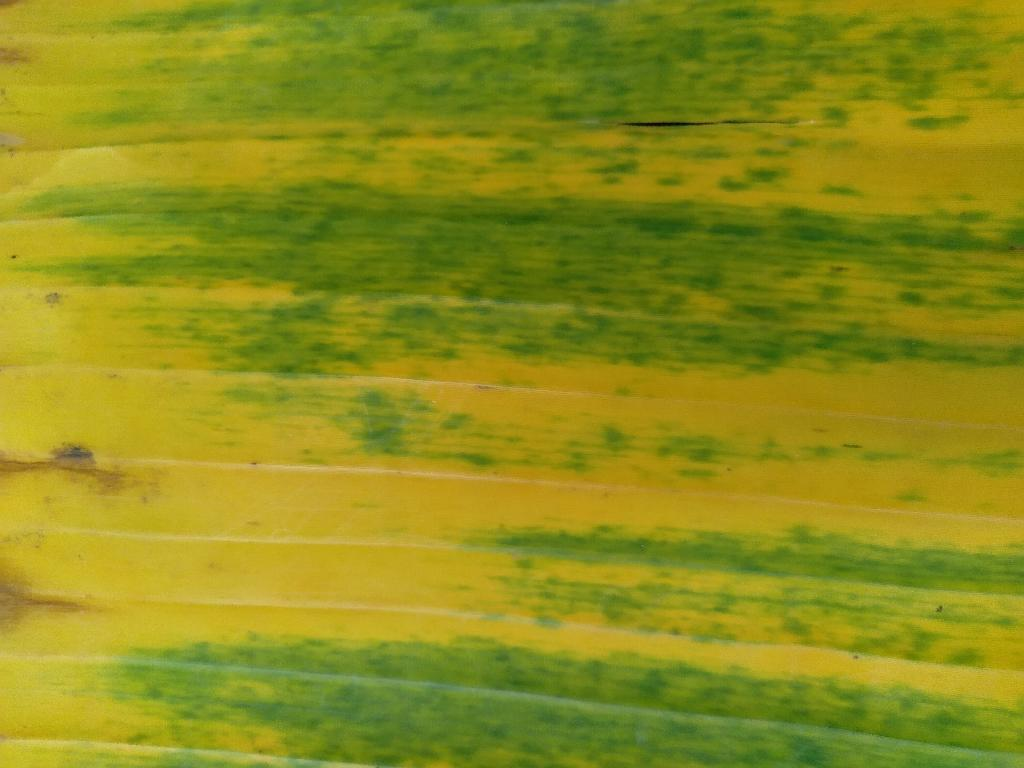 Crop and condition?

banana, fusarium wilt race 1
